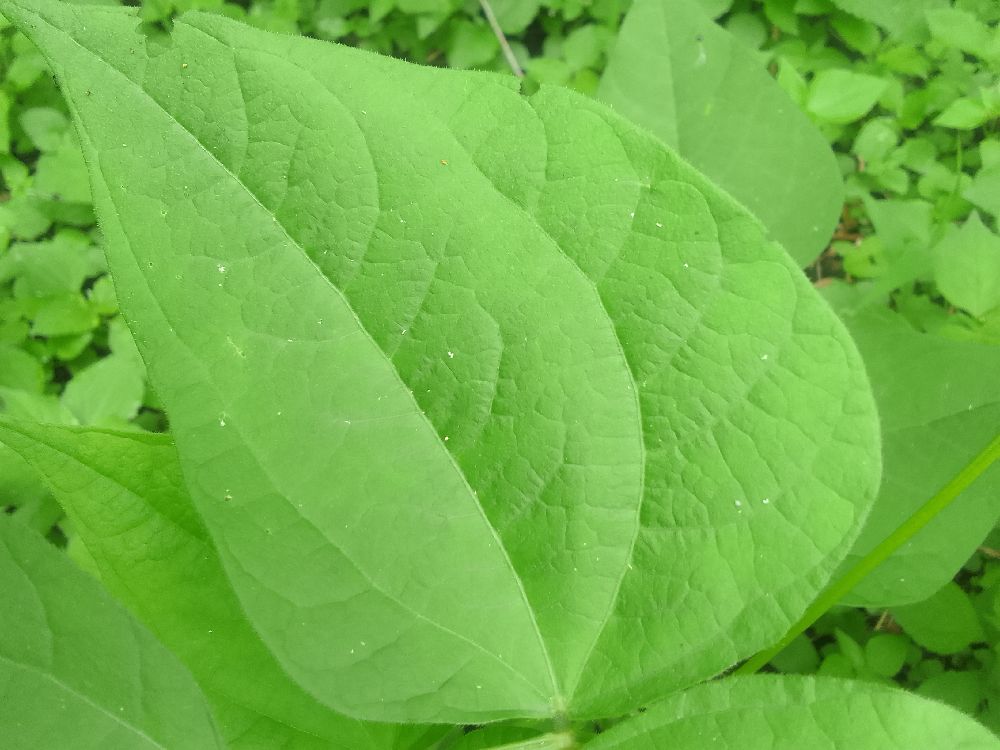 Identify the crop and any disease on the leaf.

common bean, healthy
